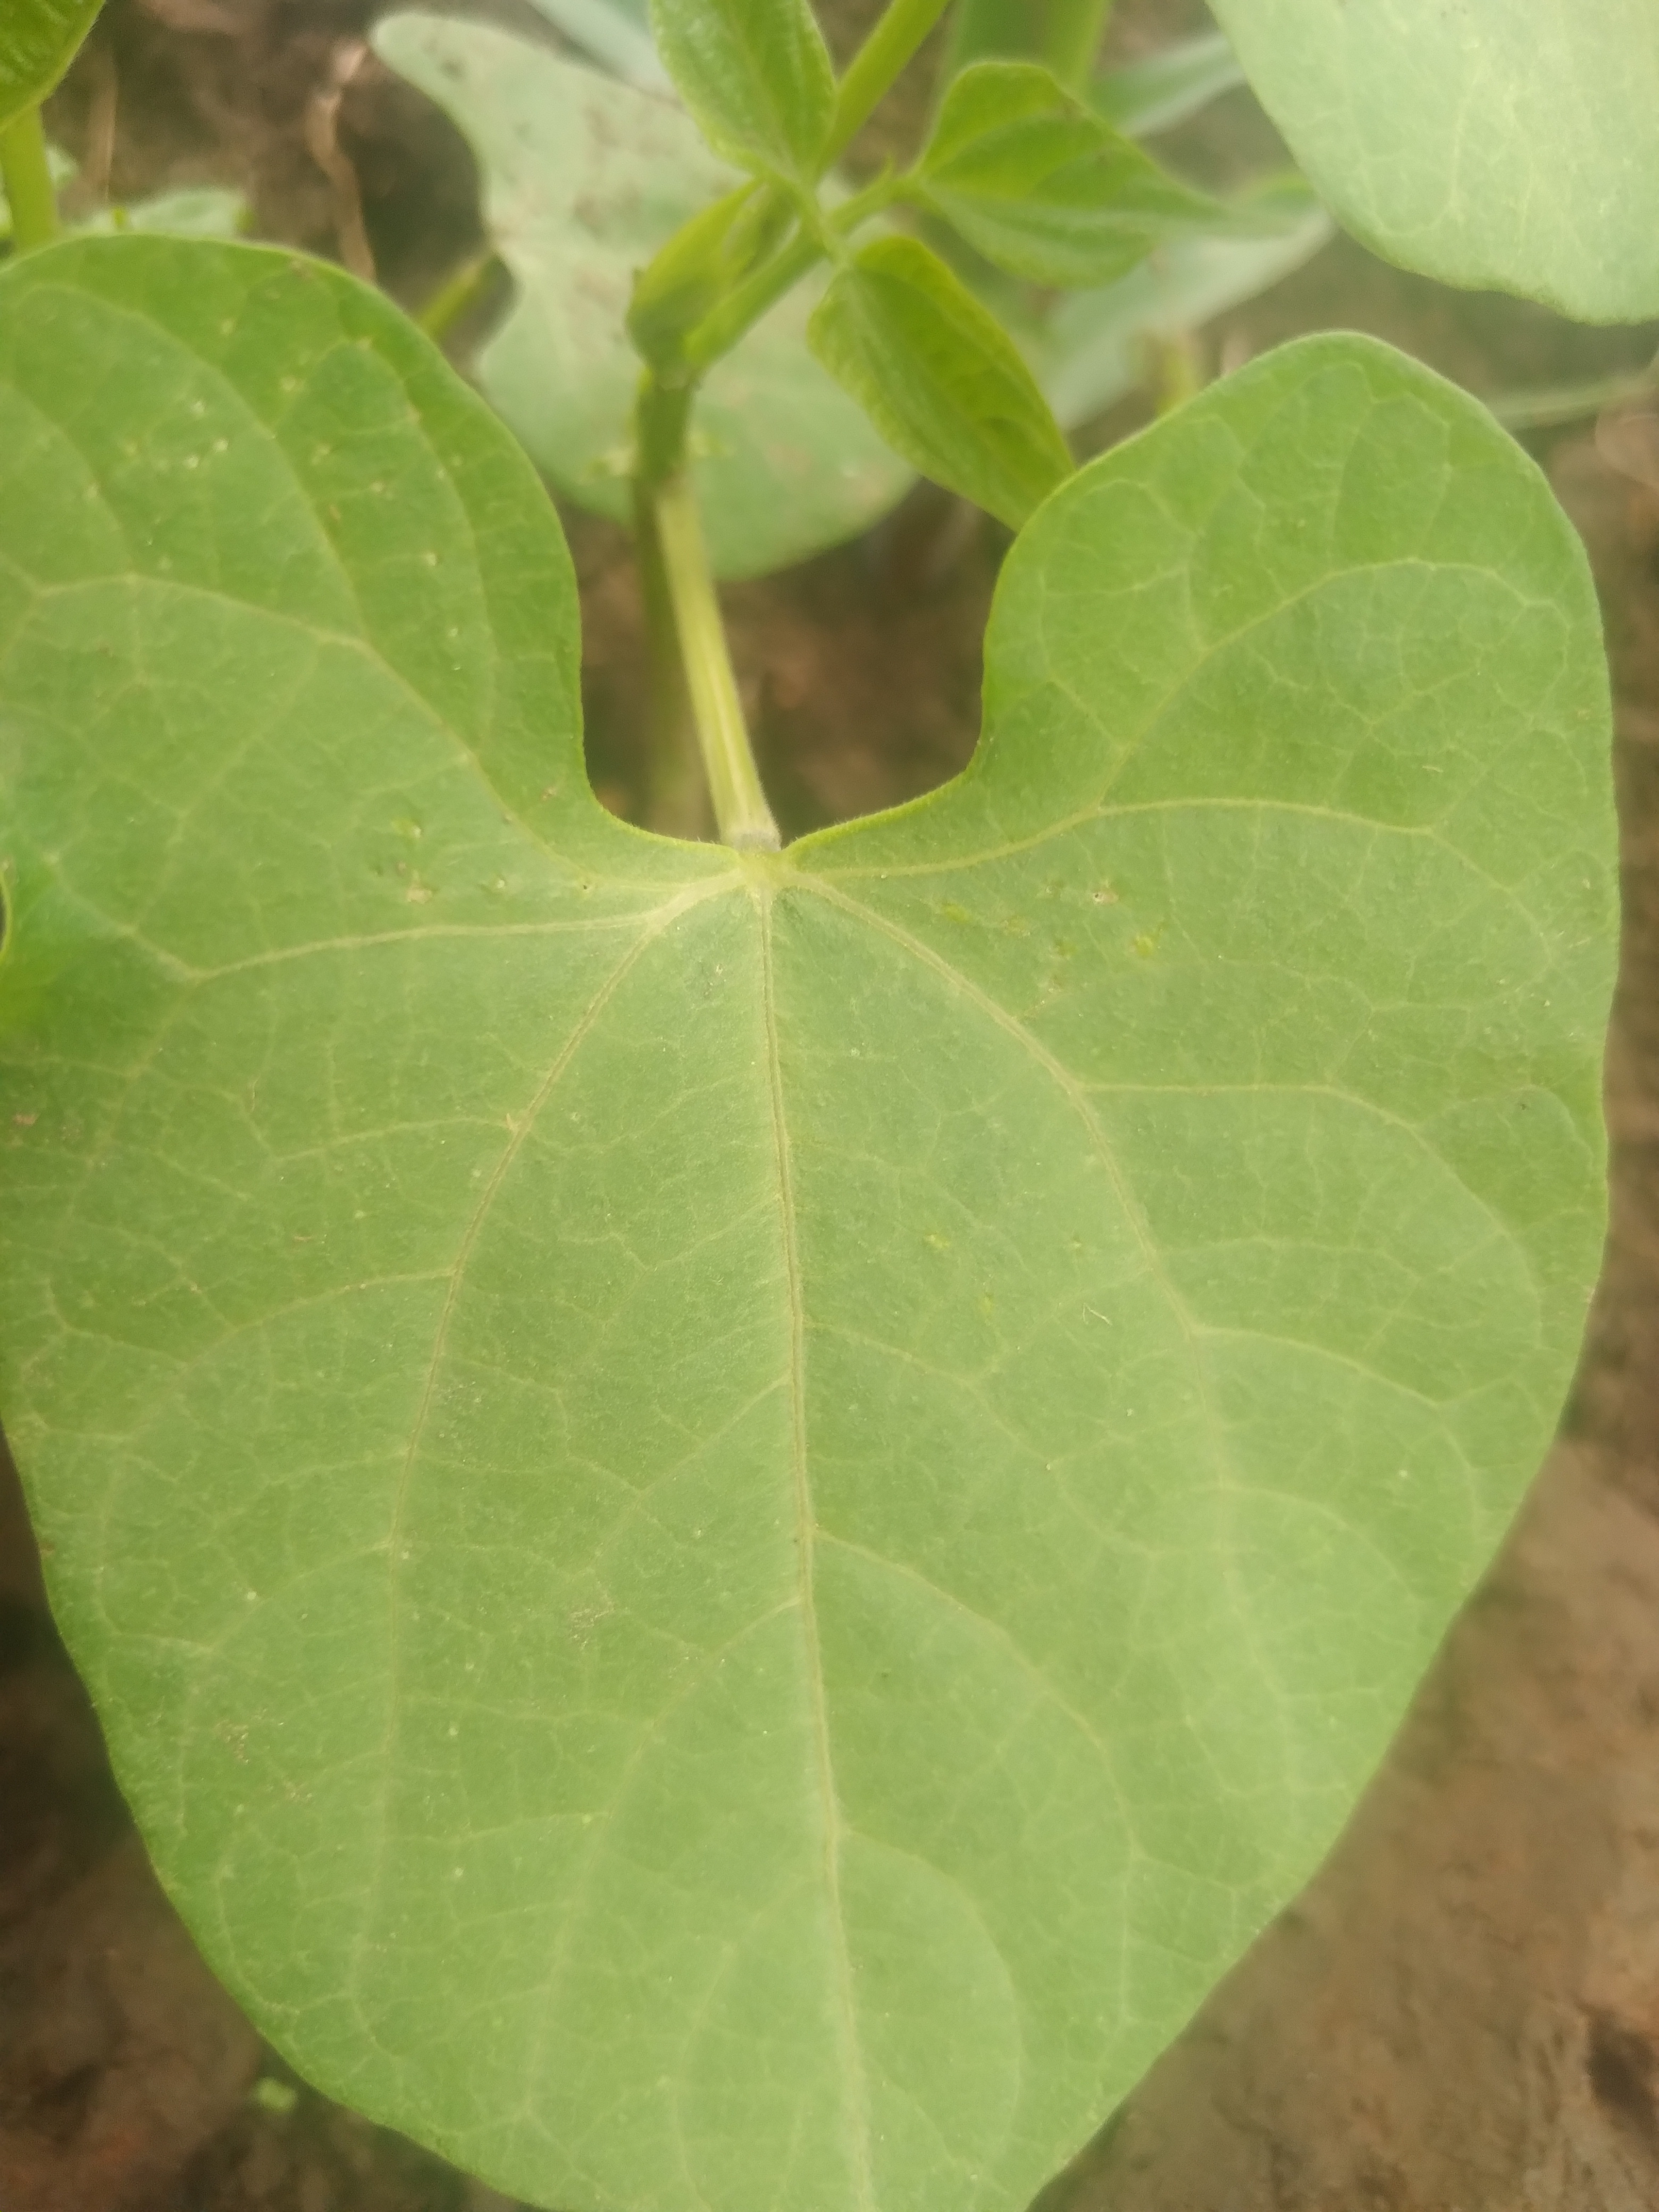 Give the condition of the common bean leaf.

healthy
